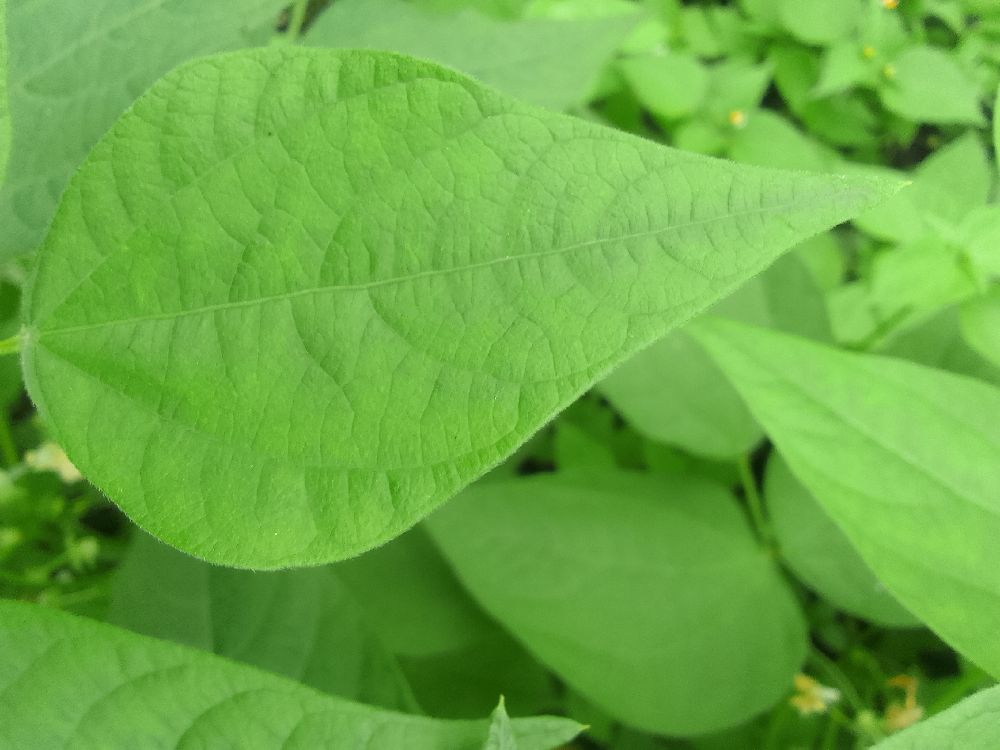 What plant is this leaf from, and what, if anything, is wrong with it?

common bean, healthy
